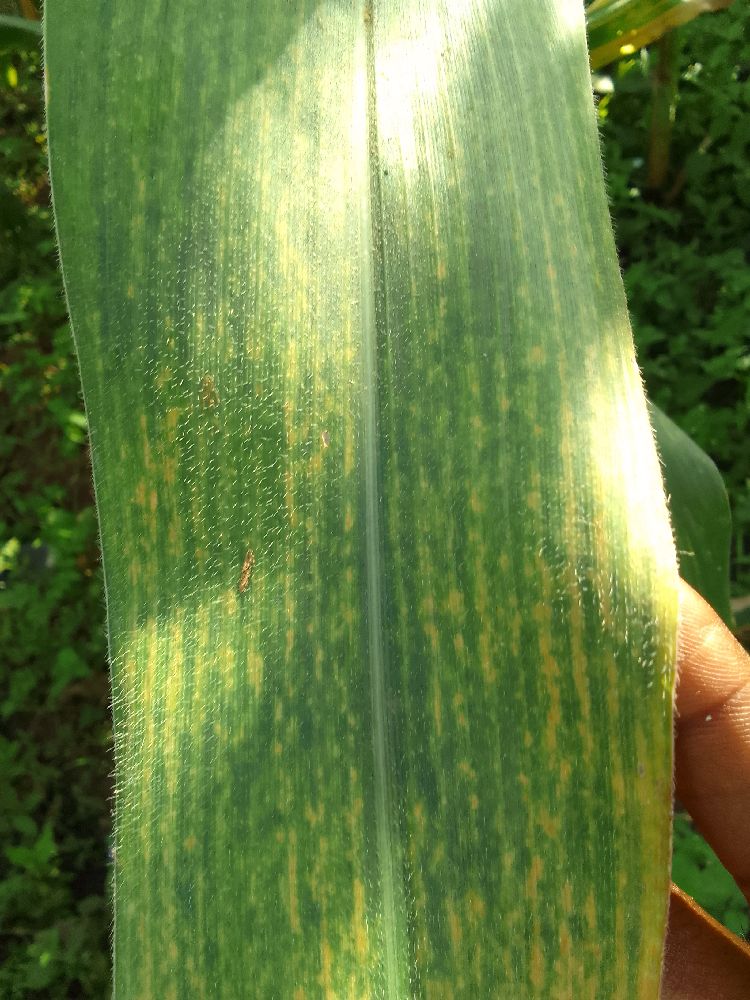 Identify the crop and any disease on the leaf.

maize, maize lethal necrosis
